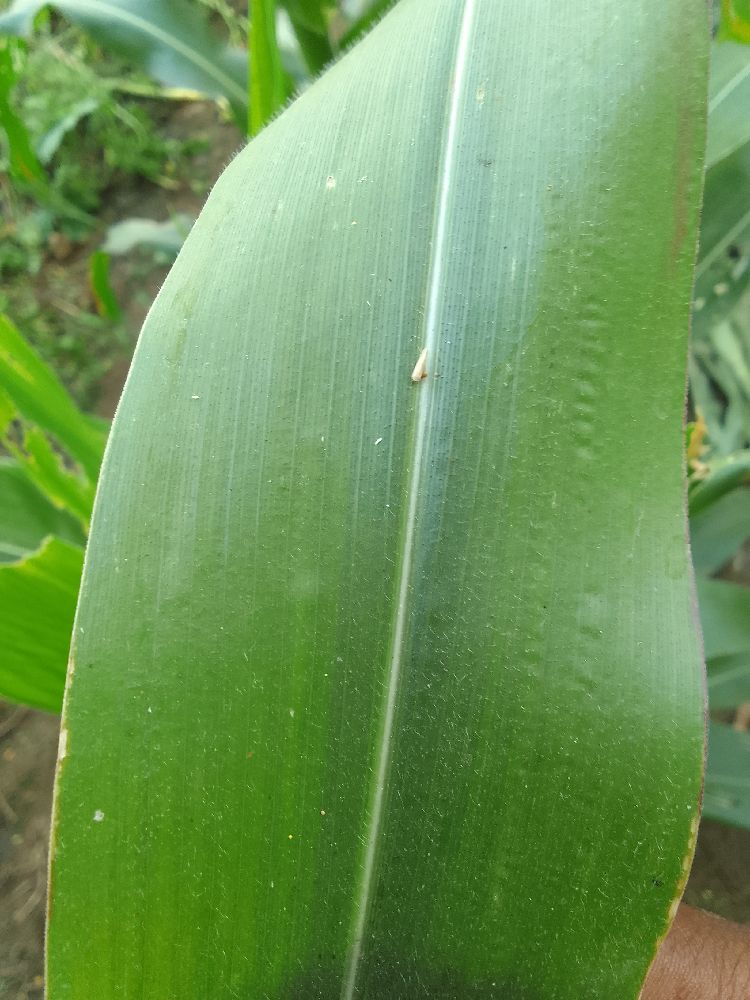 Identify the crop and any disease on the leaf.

maize, healthy
